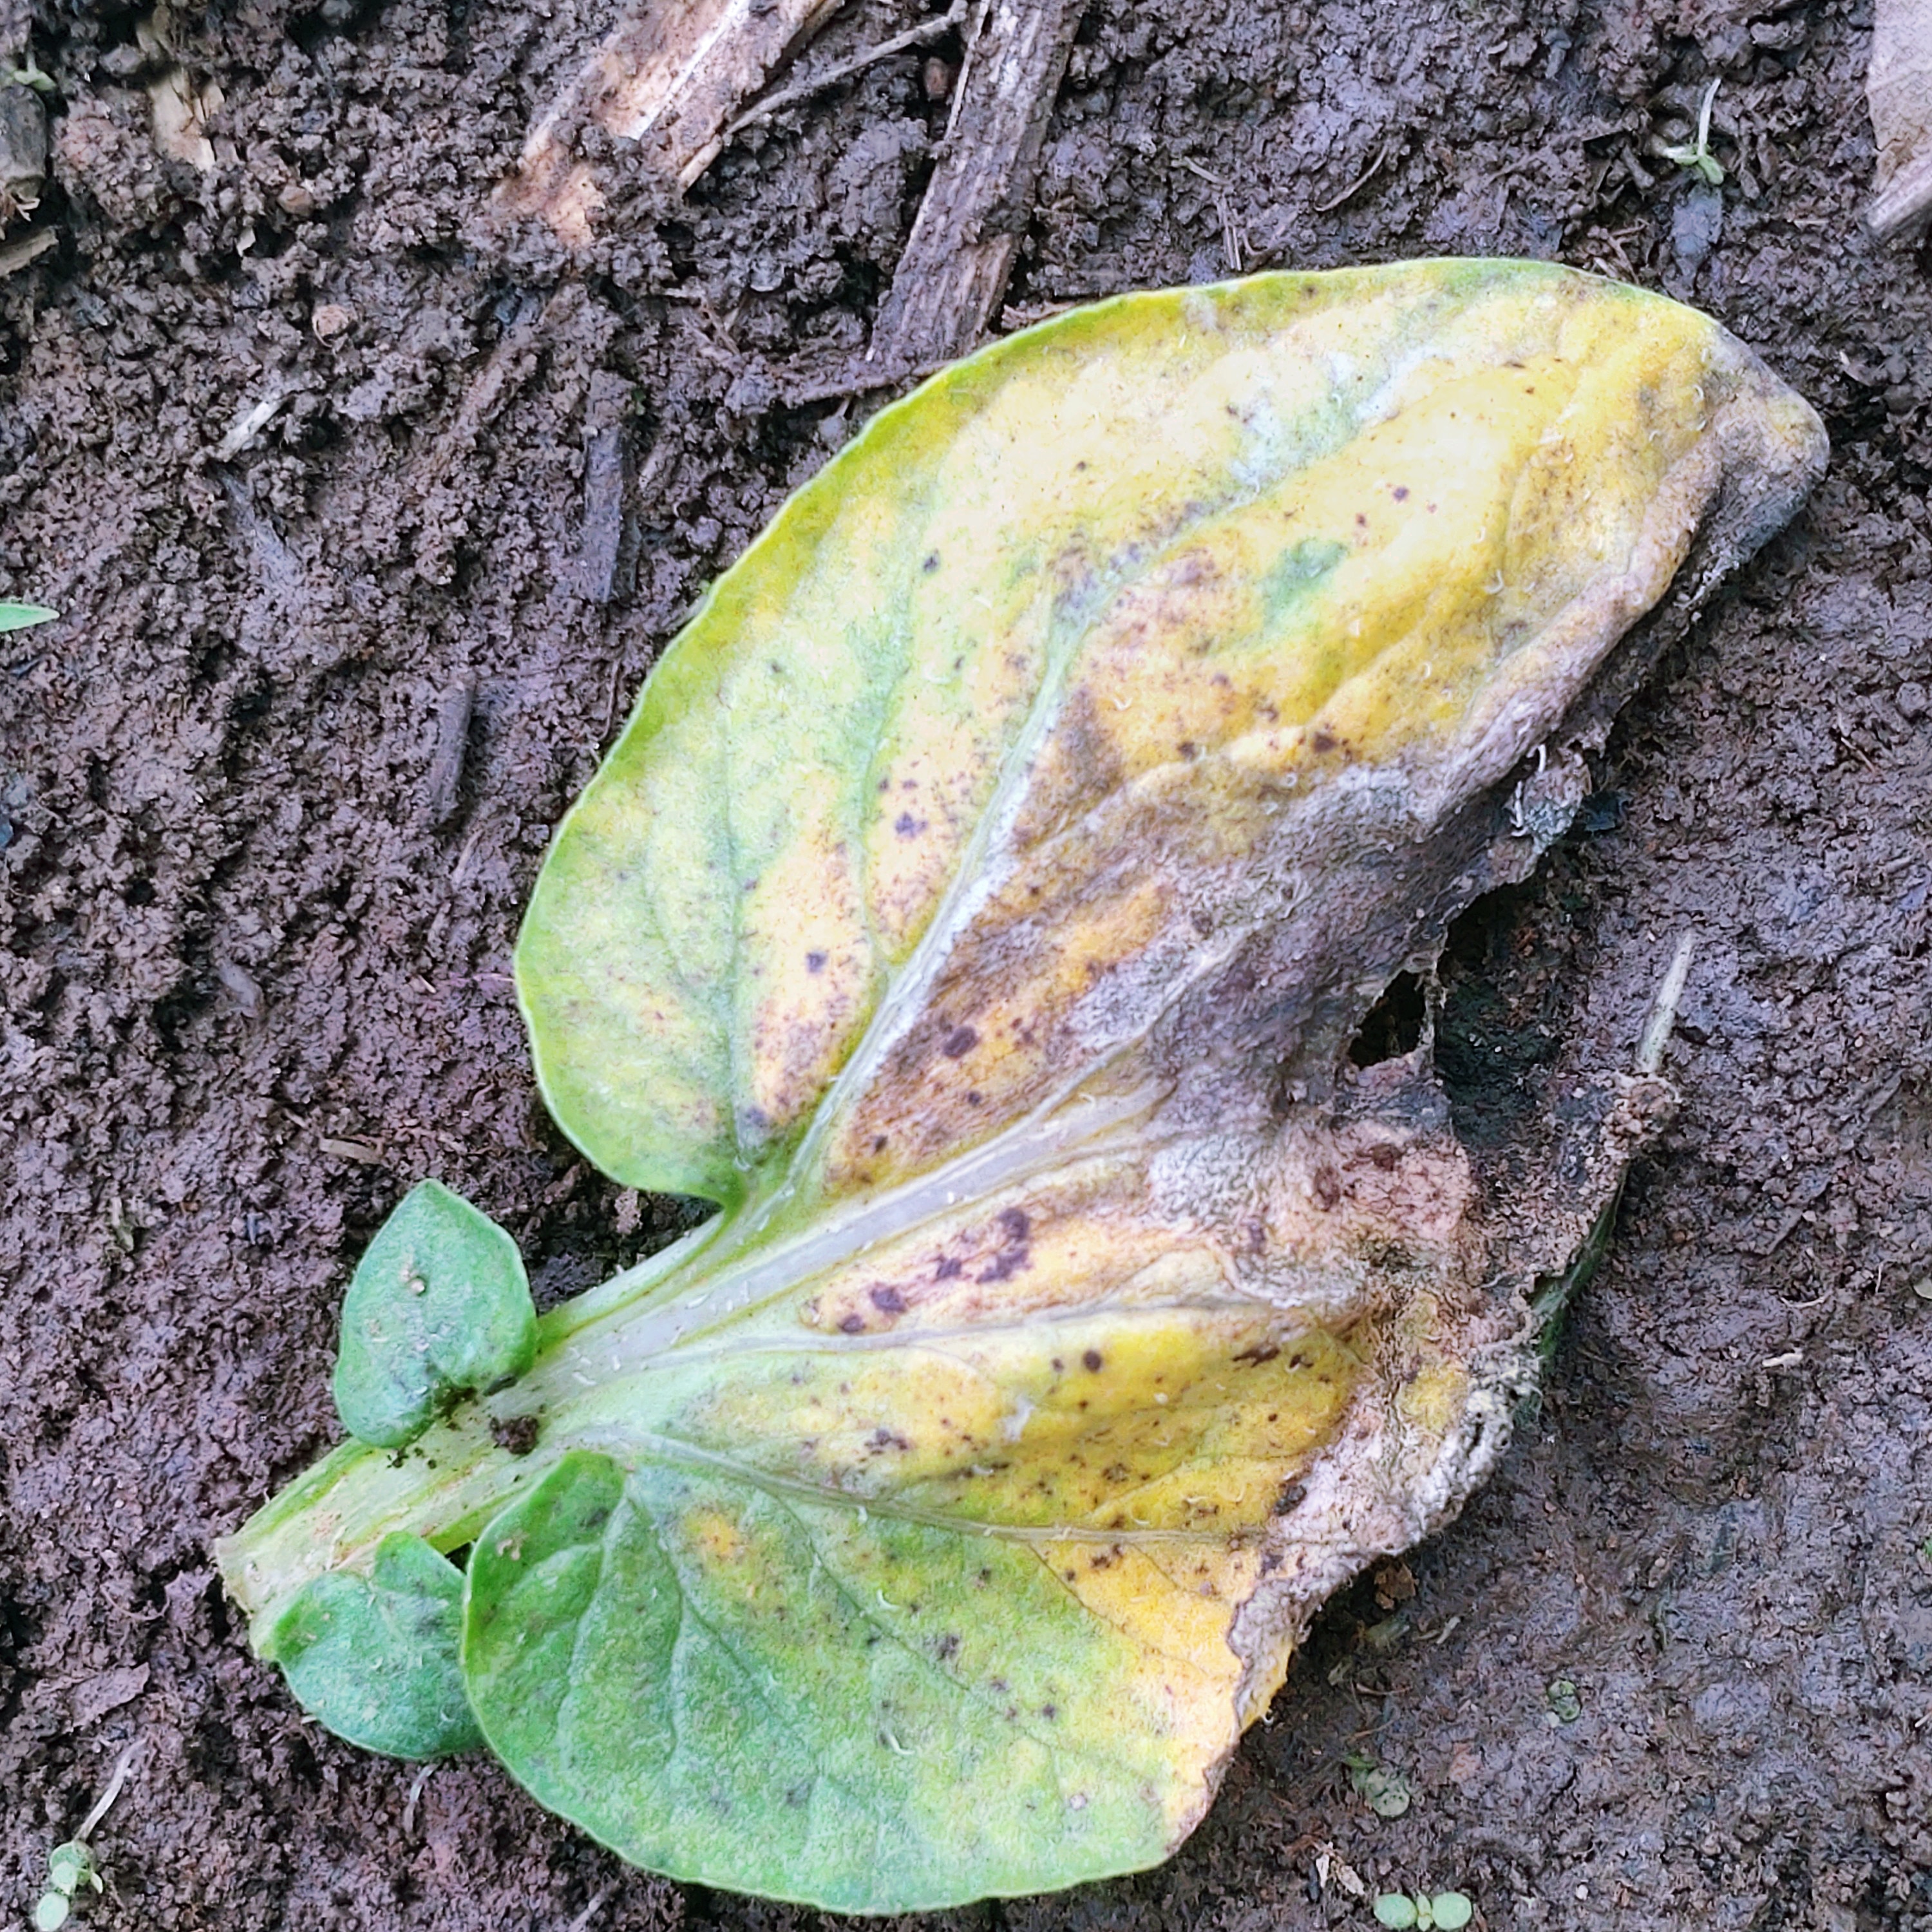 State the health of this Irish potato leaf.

late blight
